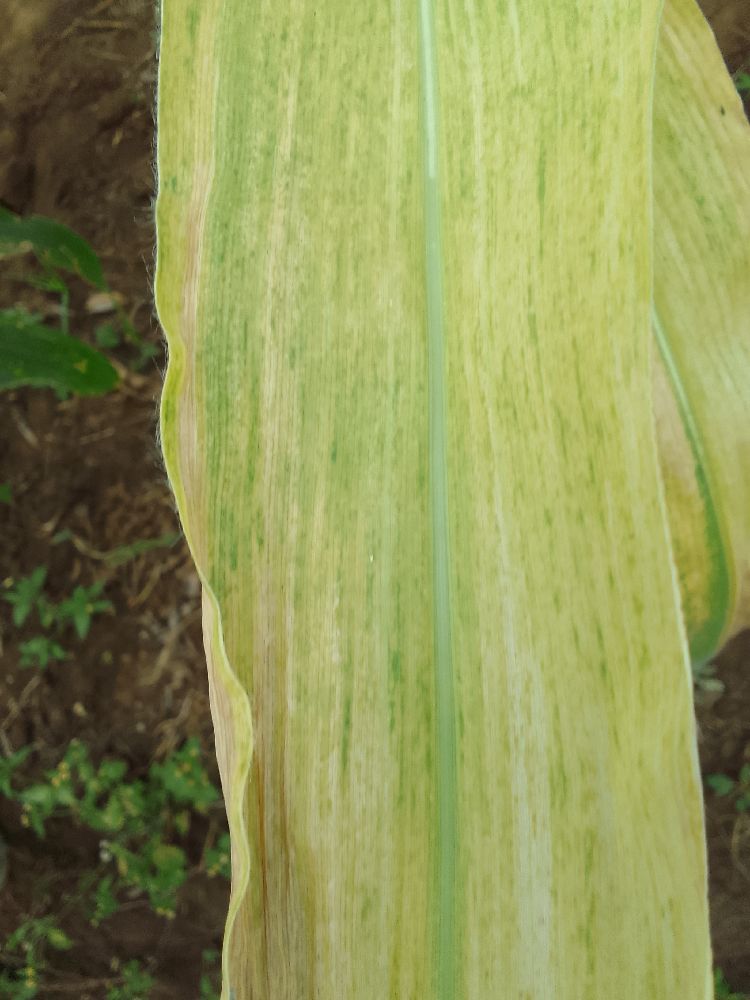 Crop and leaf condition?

maize, maize lethal necrosis
